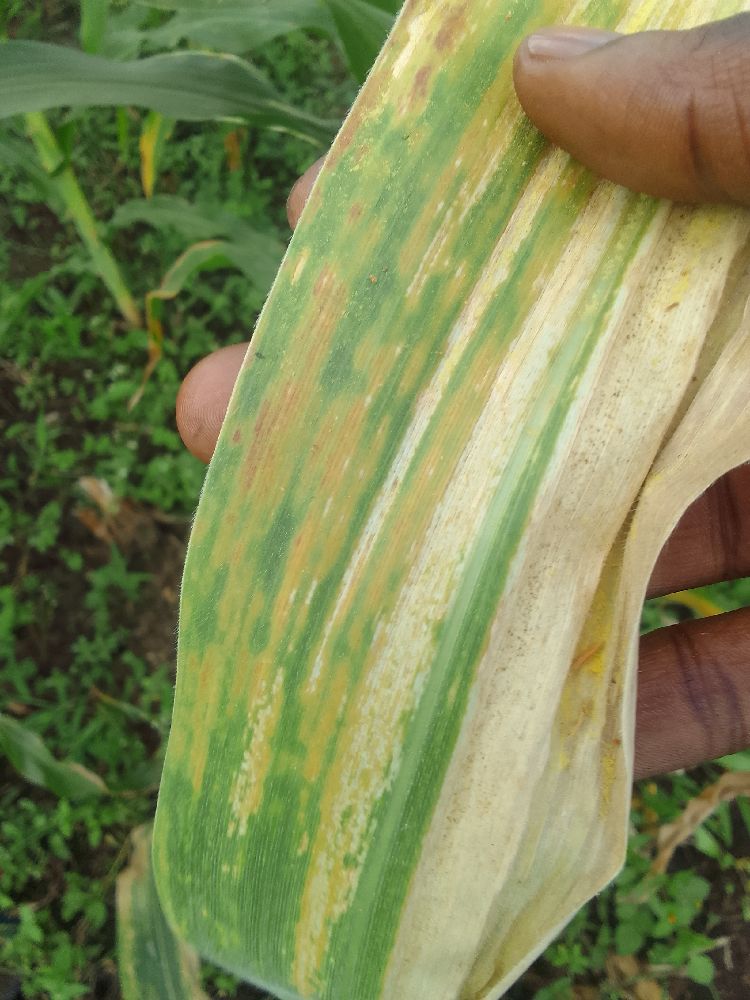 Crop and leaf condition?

maize, maize lethal necrosis
